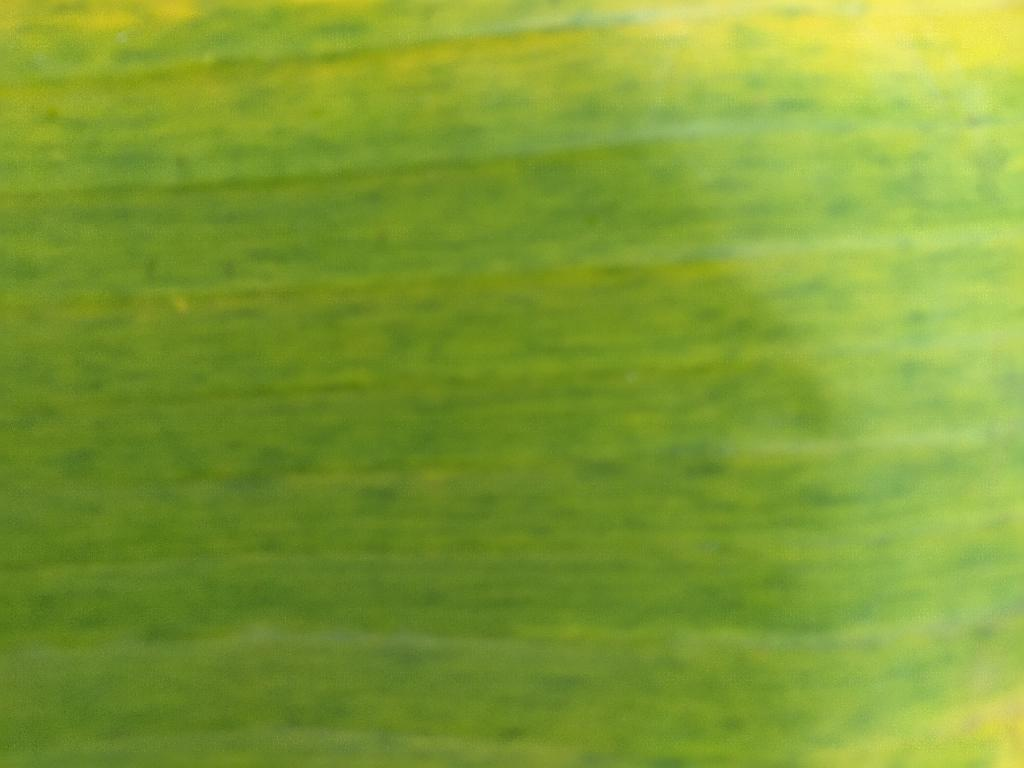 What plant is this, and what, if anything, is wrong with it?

banana, fusarium wilt race 1
